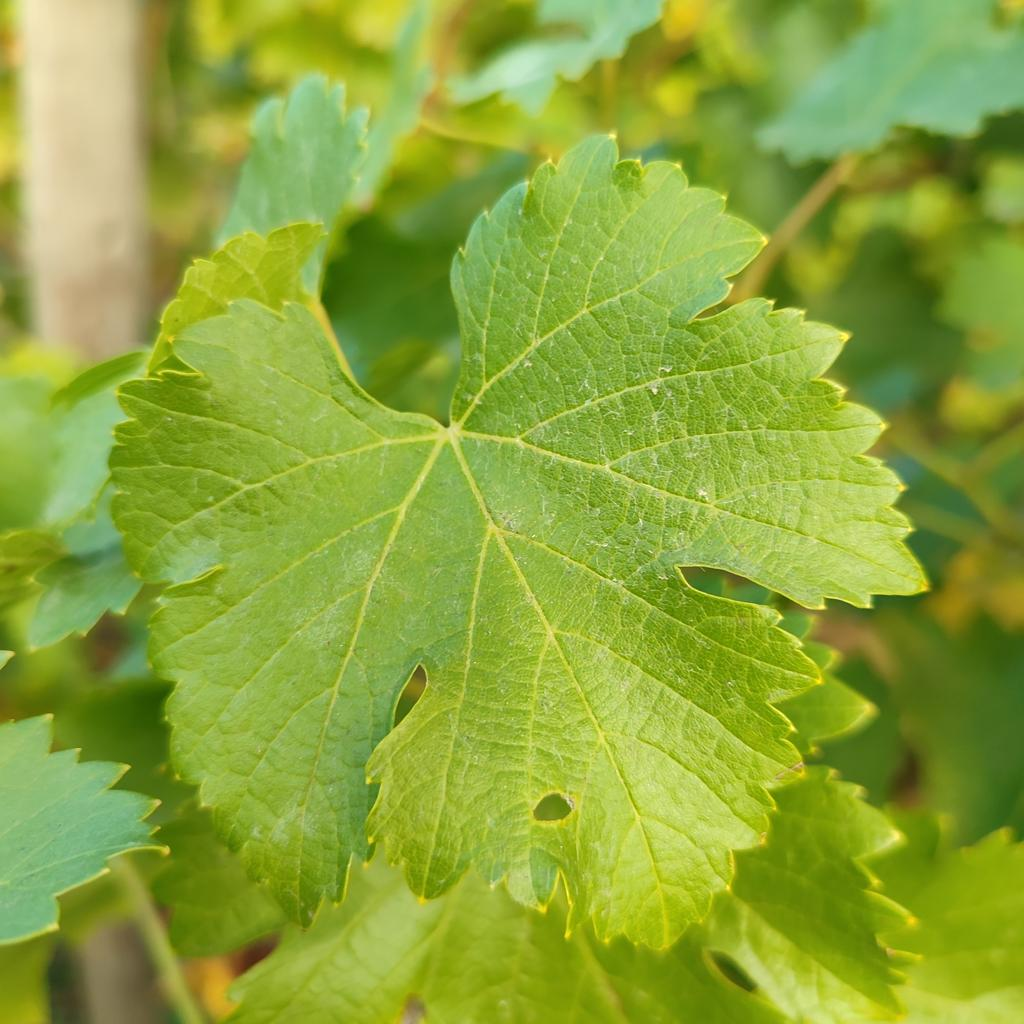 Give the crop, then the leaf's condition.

grapevine, powdery mildew
